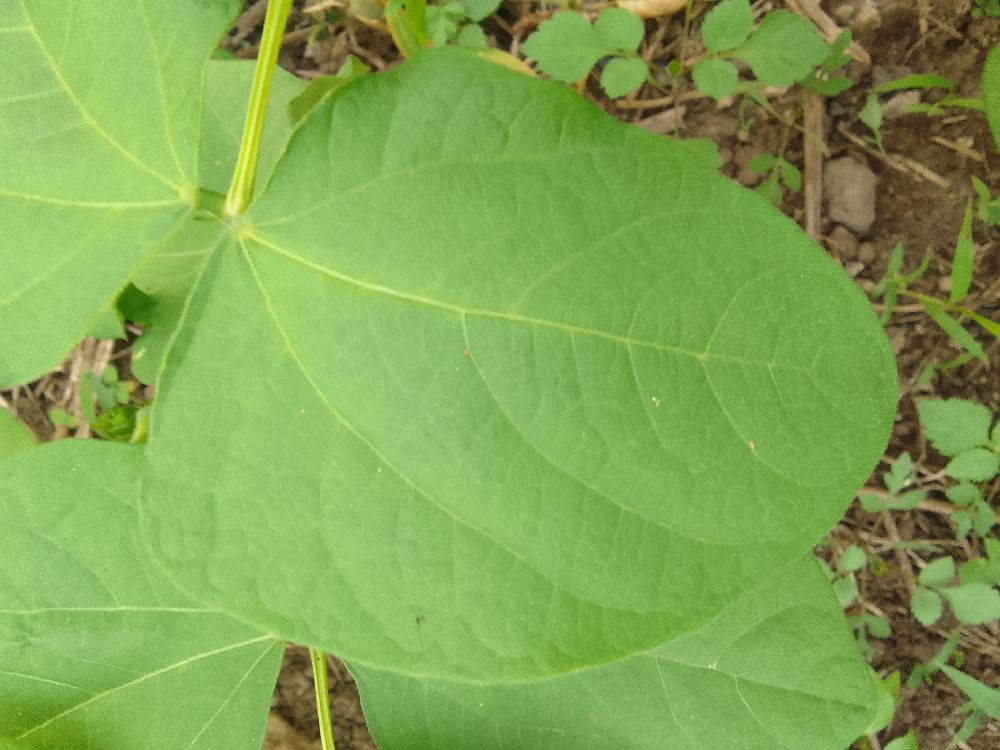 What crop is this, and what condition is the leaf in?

common bean, healthy
